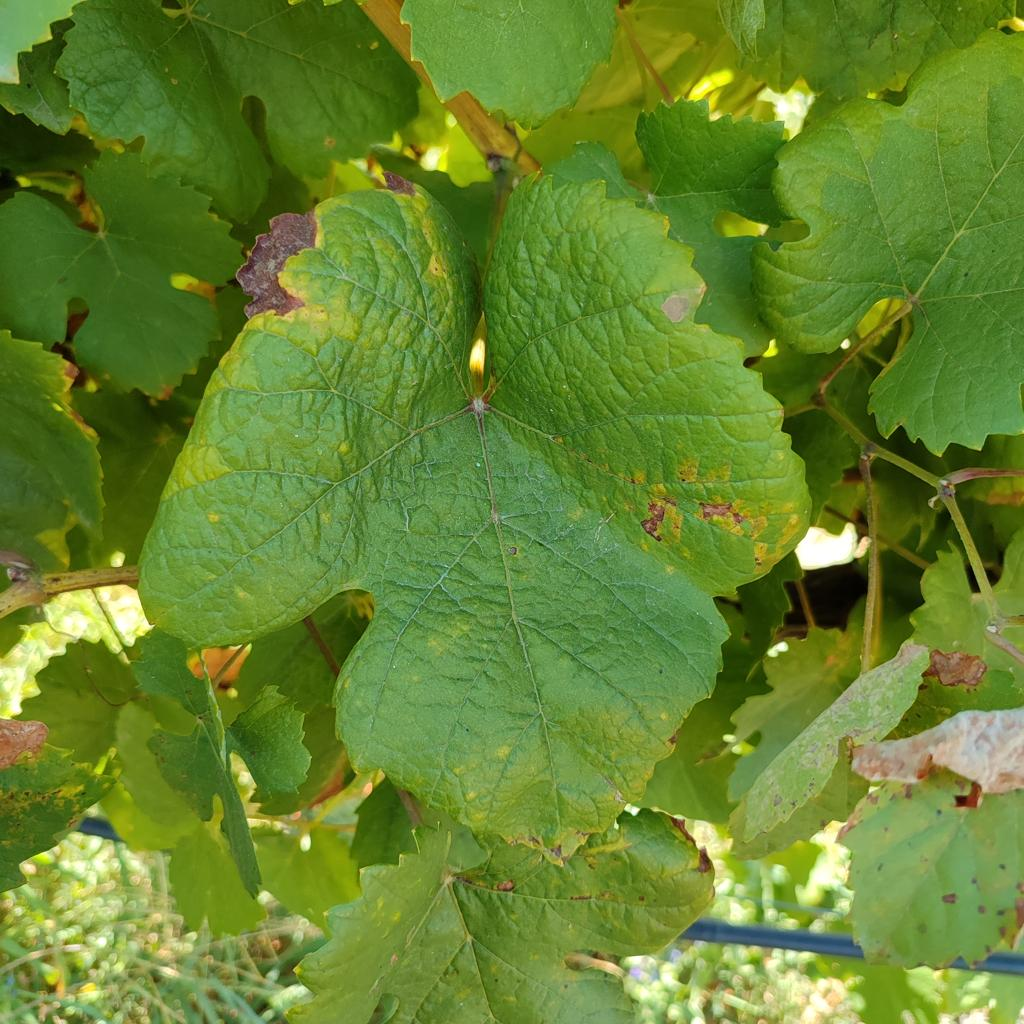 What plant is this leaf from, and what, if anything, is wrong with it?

grapevine, downy mildew
